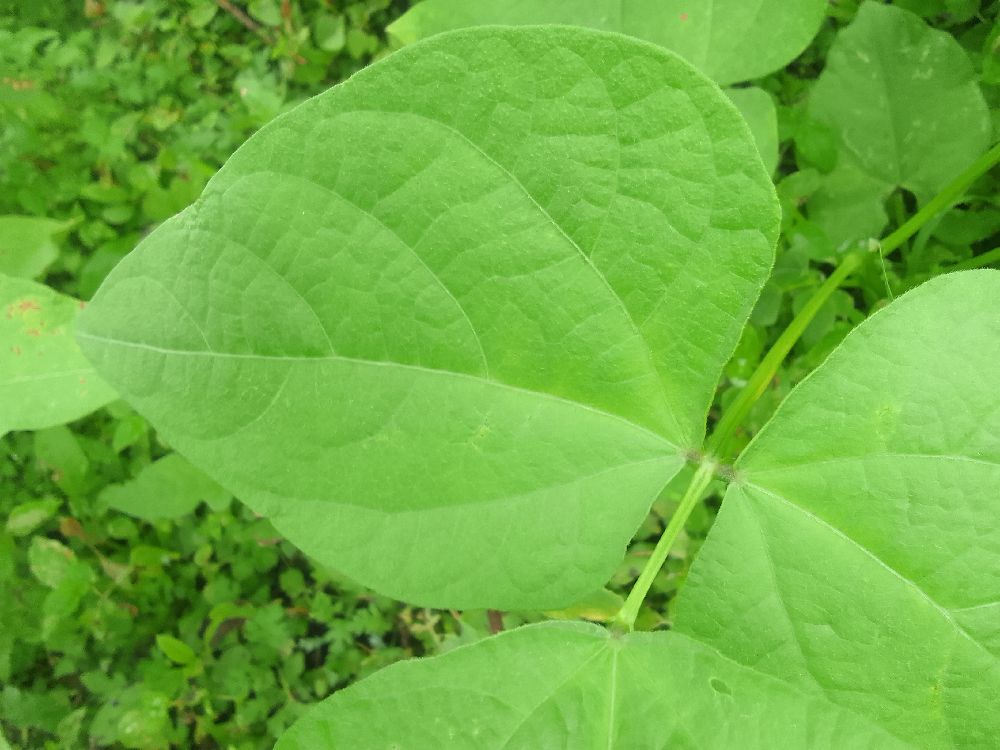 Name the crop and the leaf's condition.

common bean, healthy
